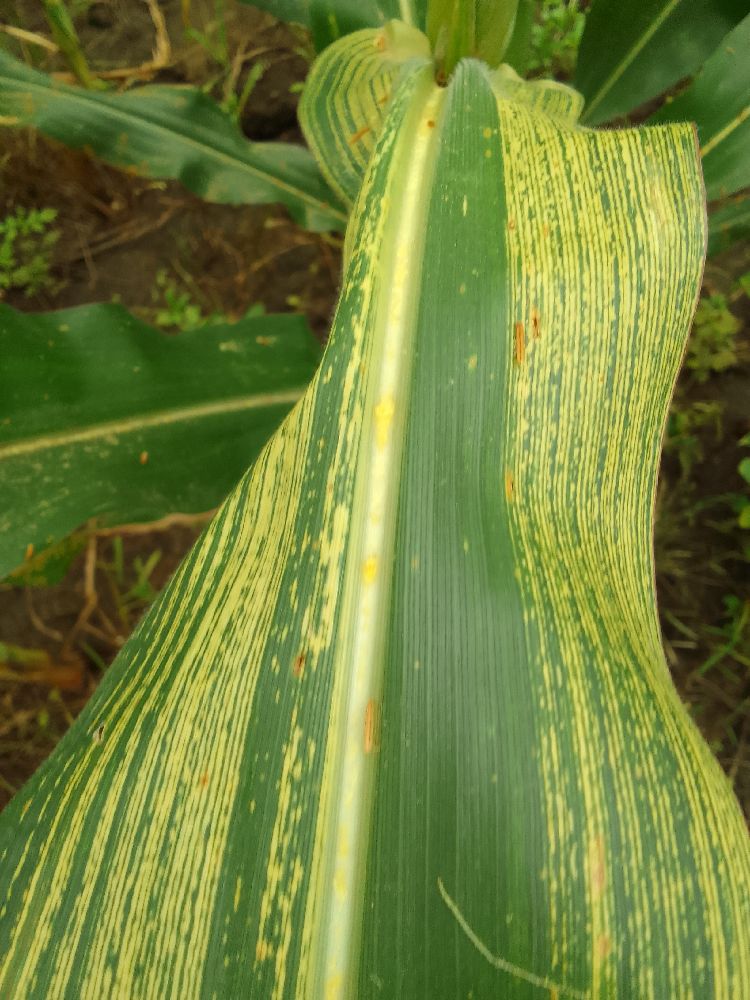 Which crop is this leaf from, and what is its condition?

maize, maize streak virus
